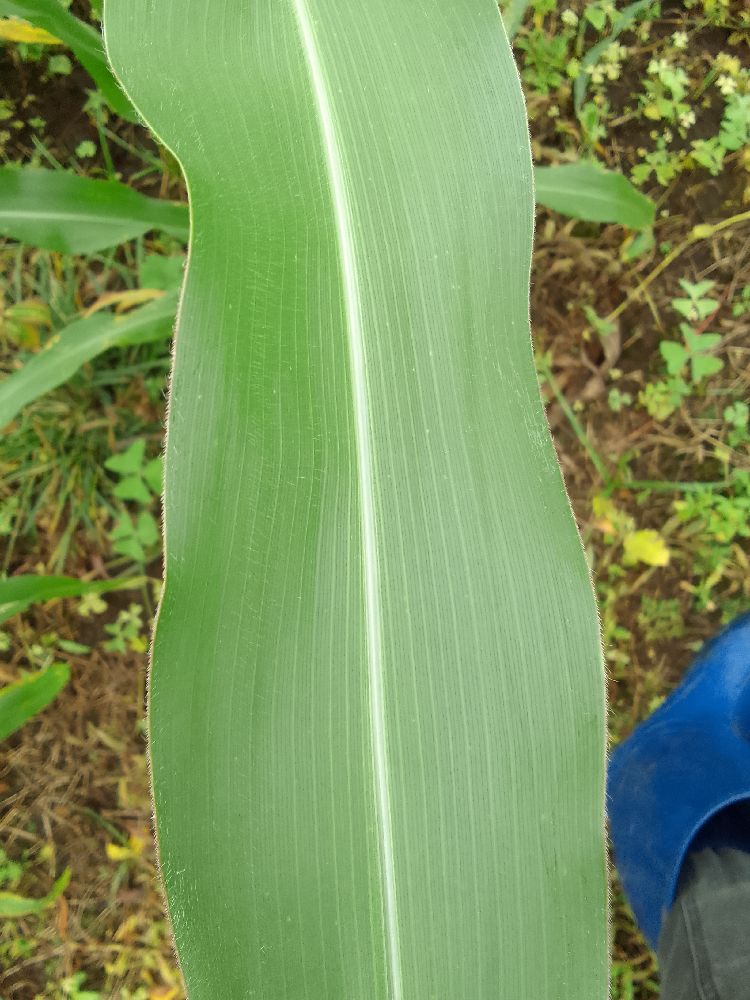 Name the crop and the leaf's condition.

maize, healthy
